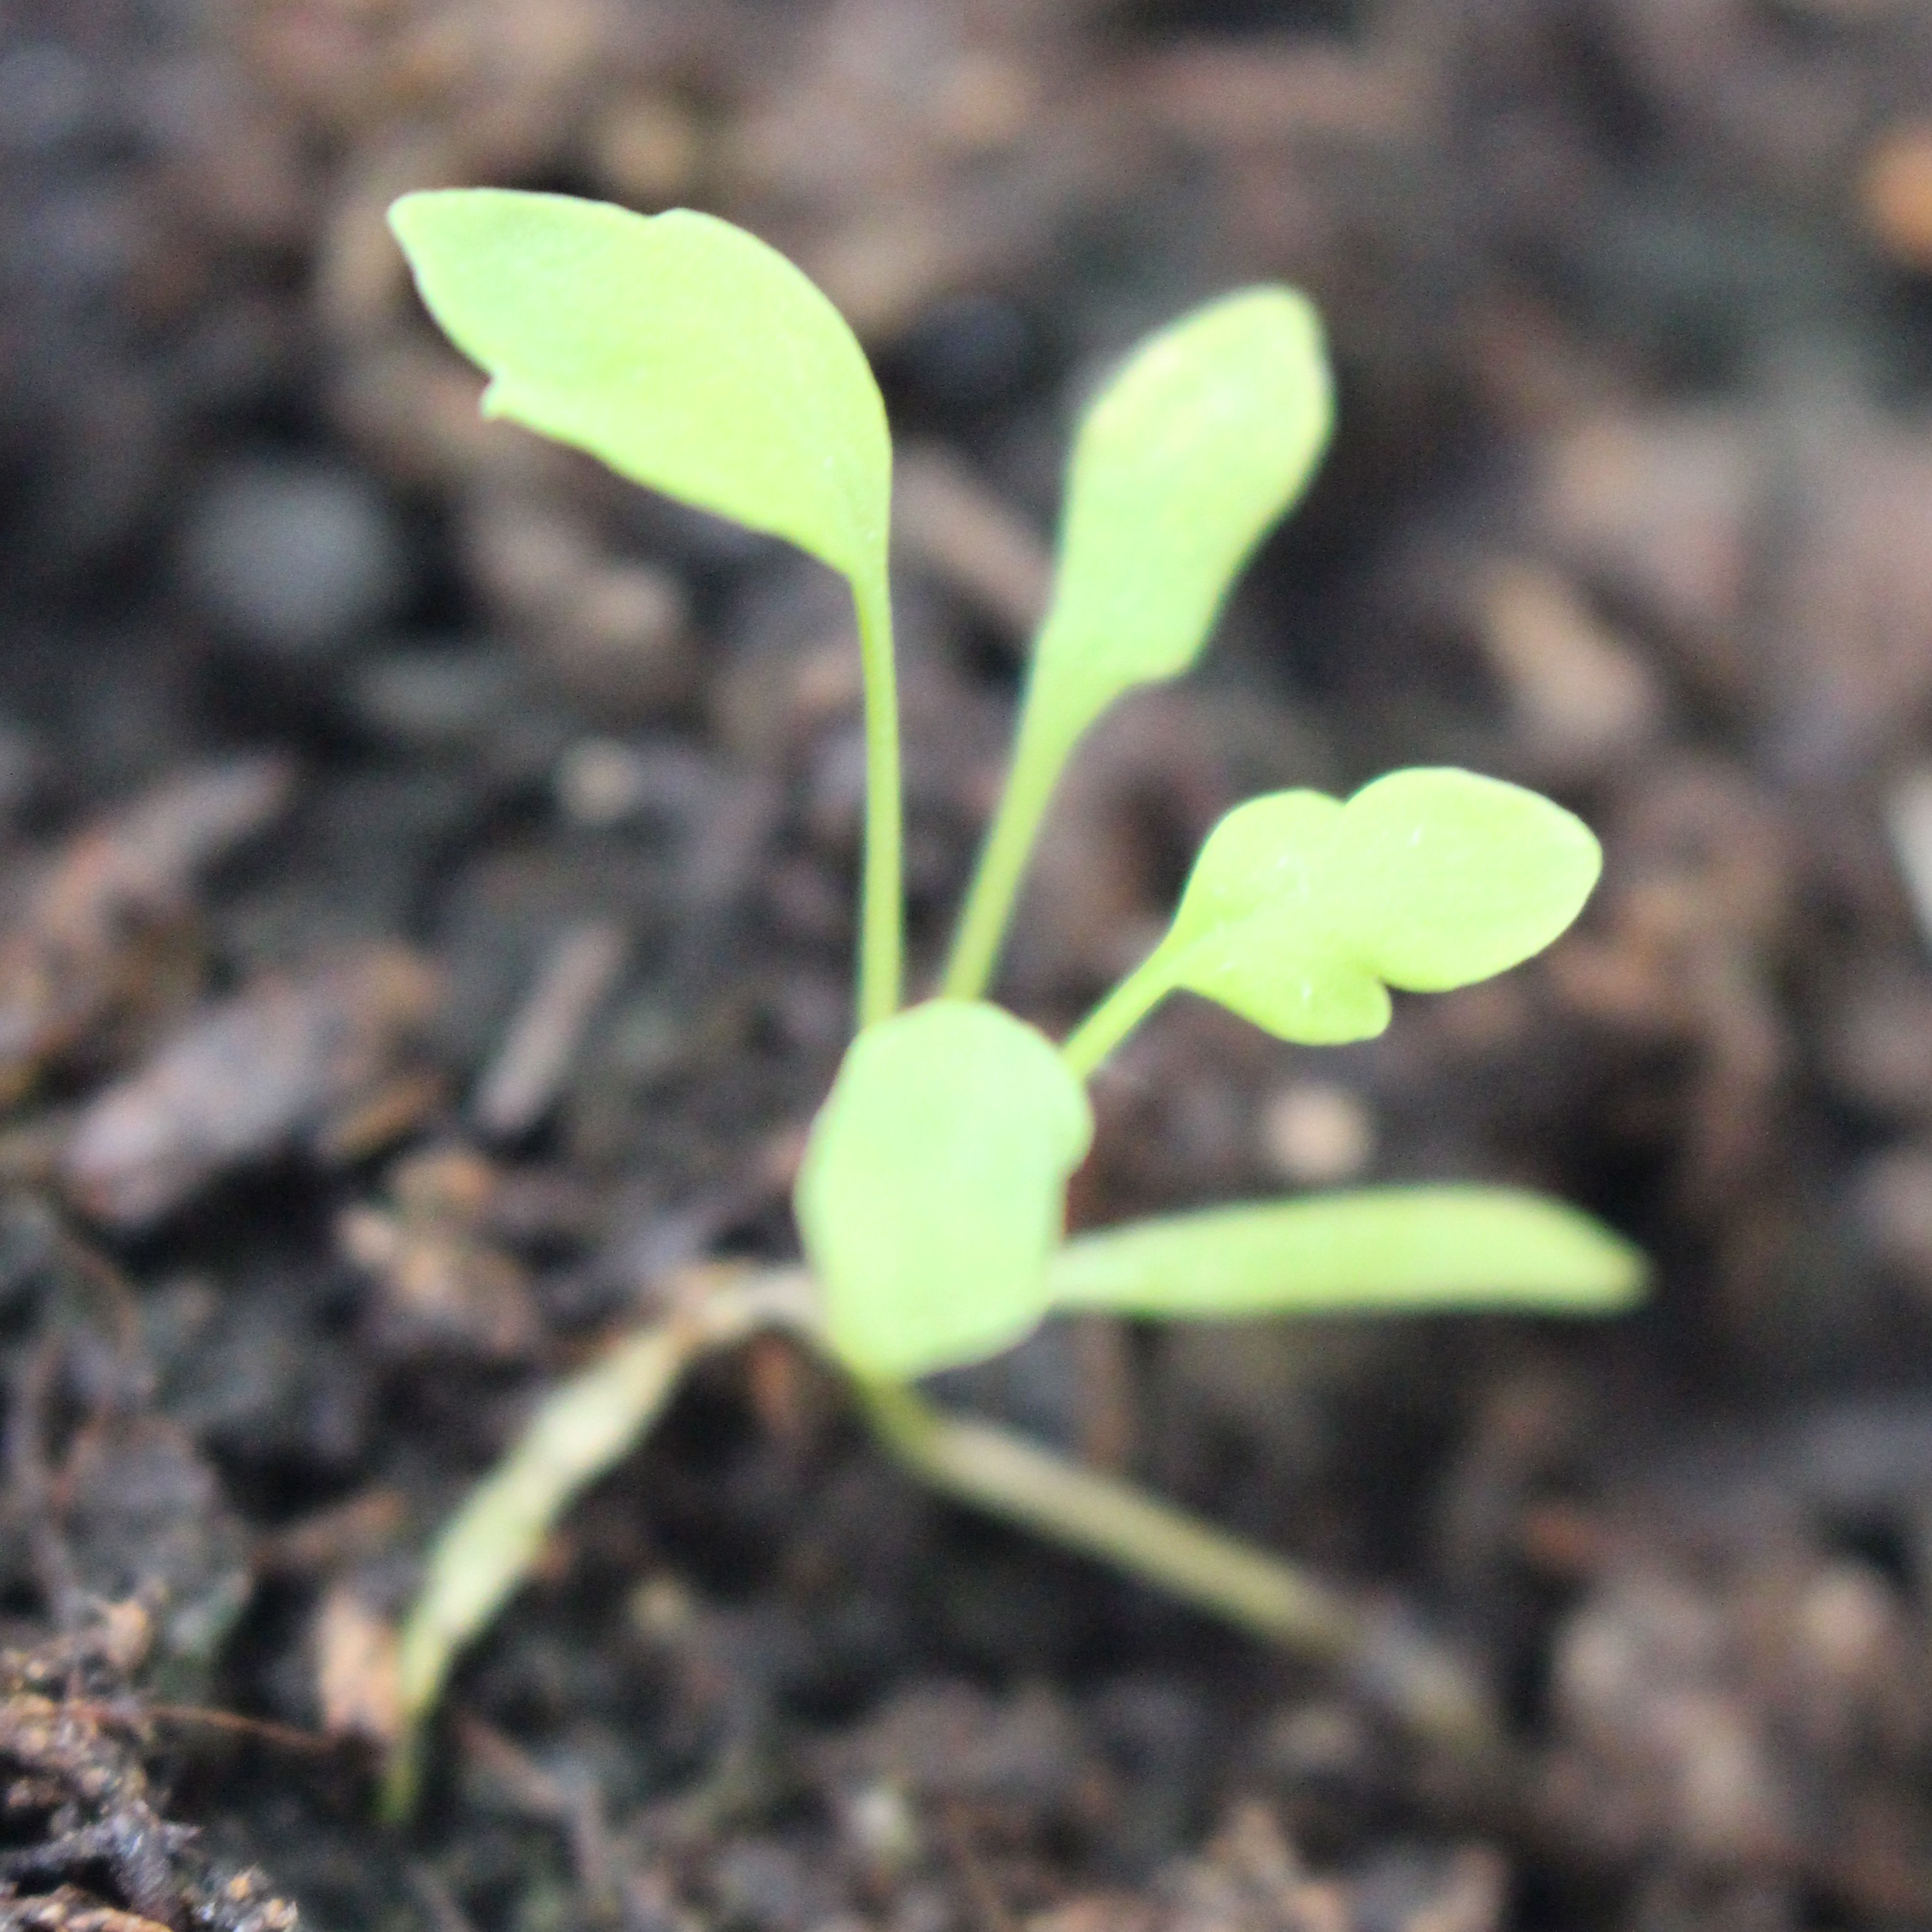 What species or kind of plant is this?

Papaver rhoeas
